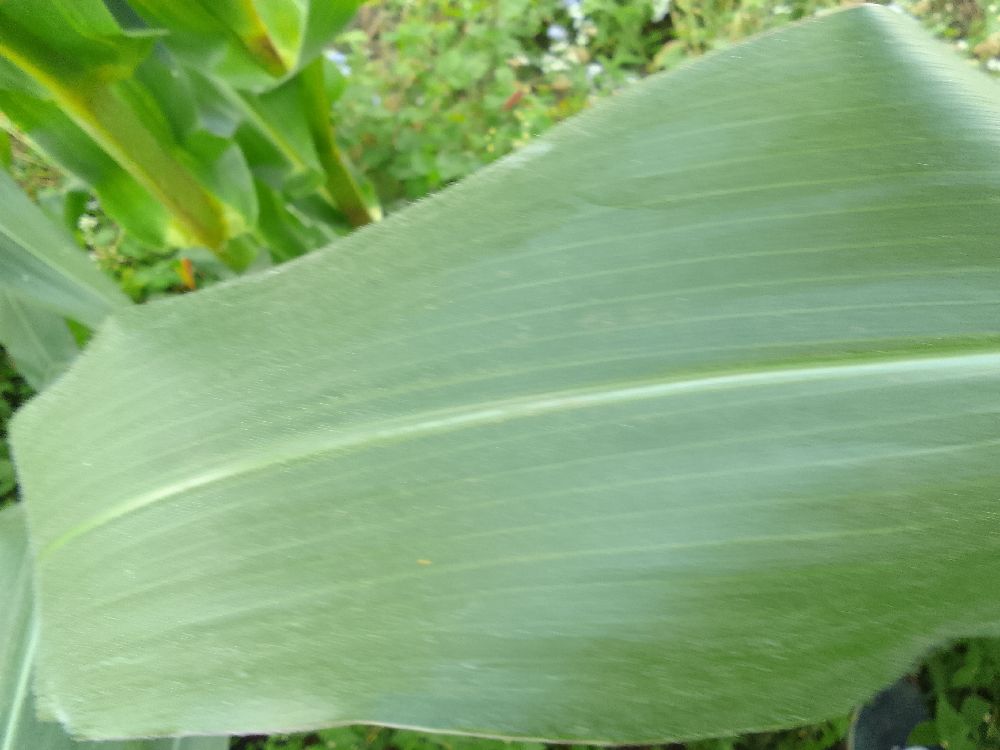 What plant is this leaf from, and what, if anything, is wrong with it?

maize, healthy
